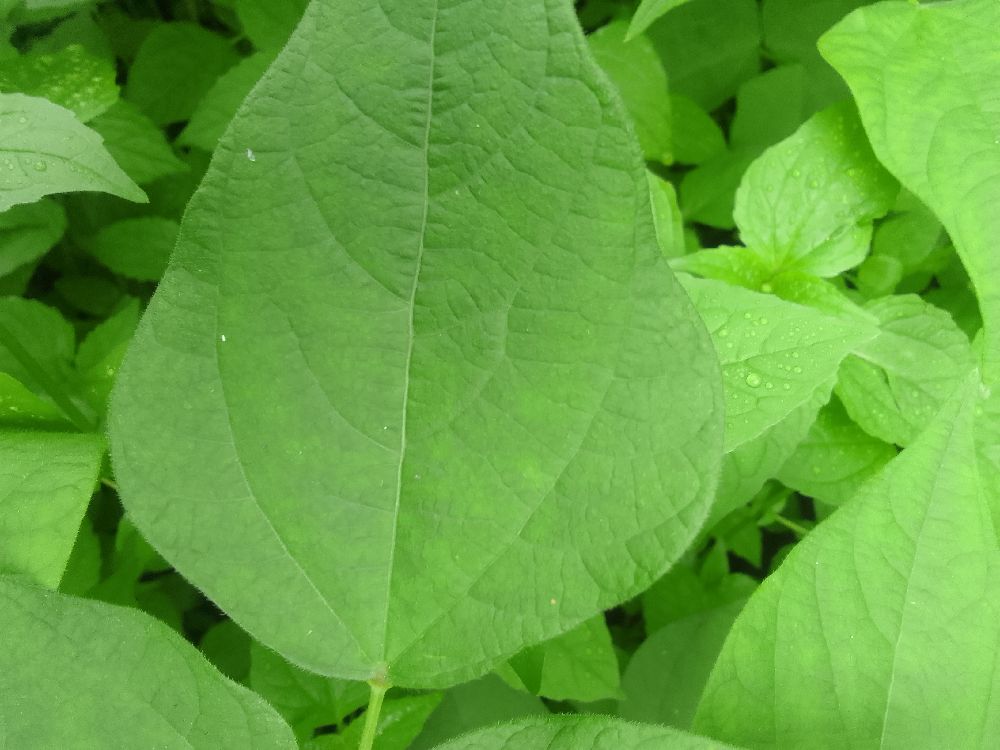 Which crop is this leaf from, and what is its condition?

common bean, healthy
